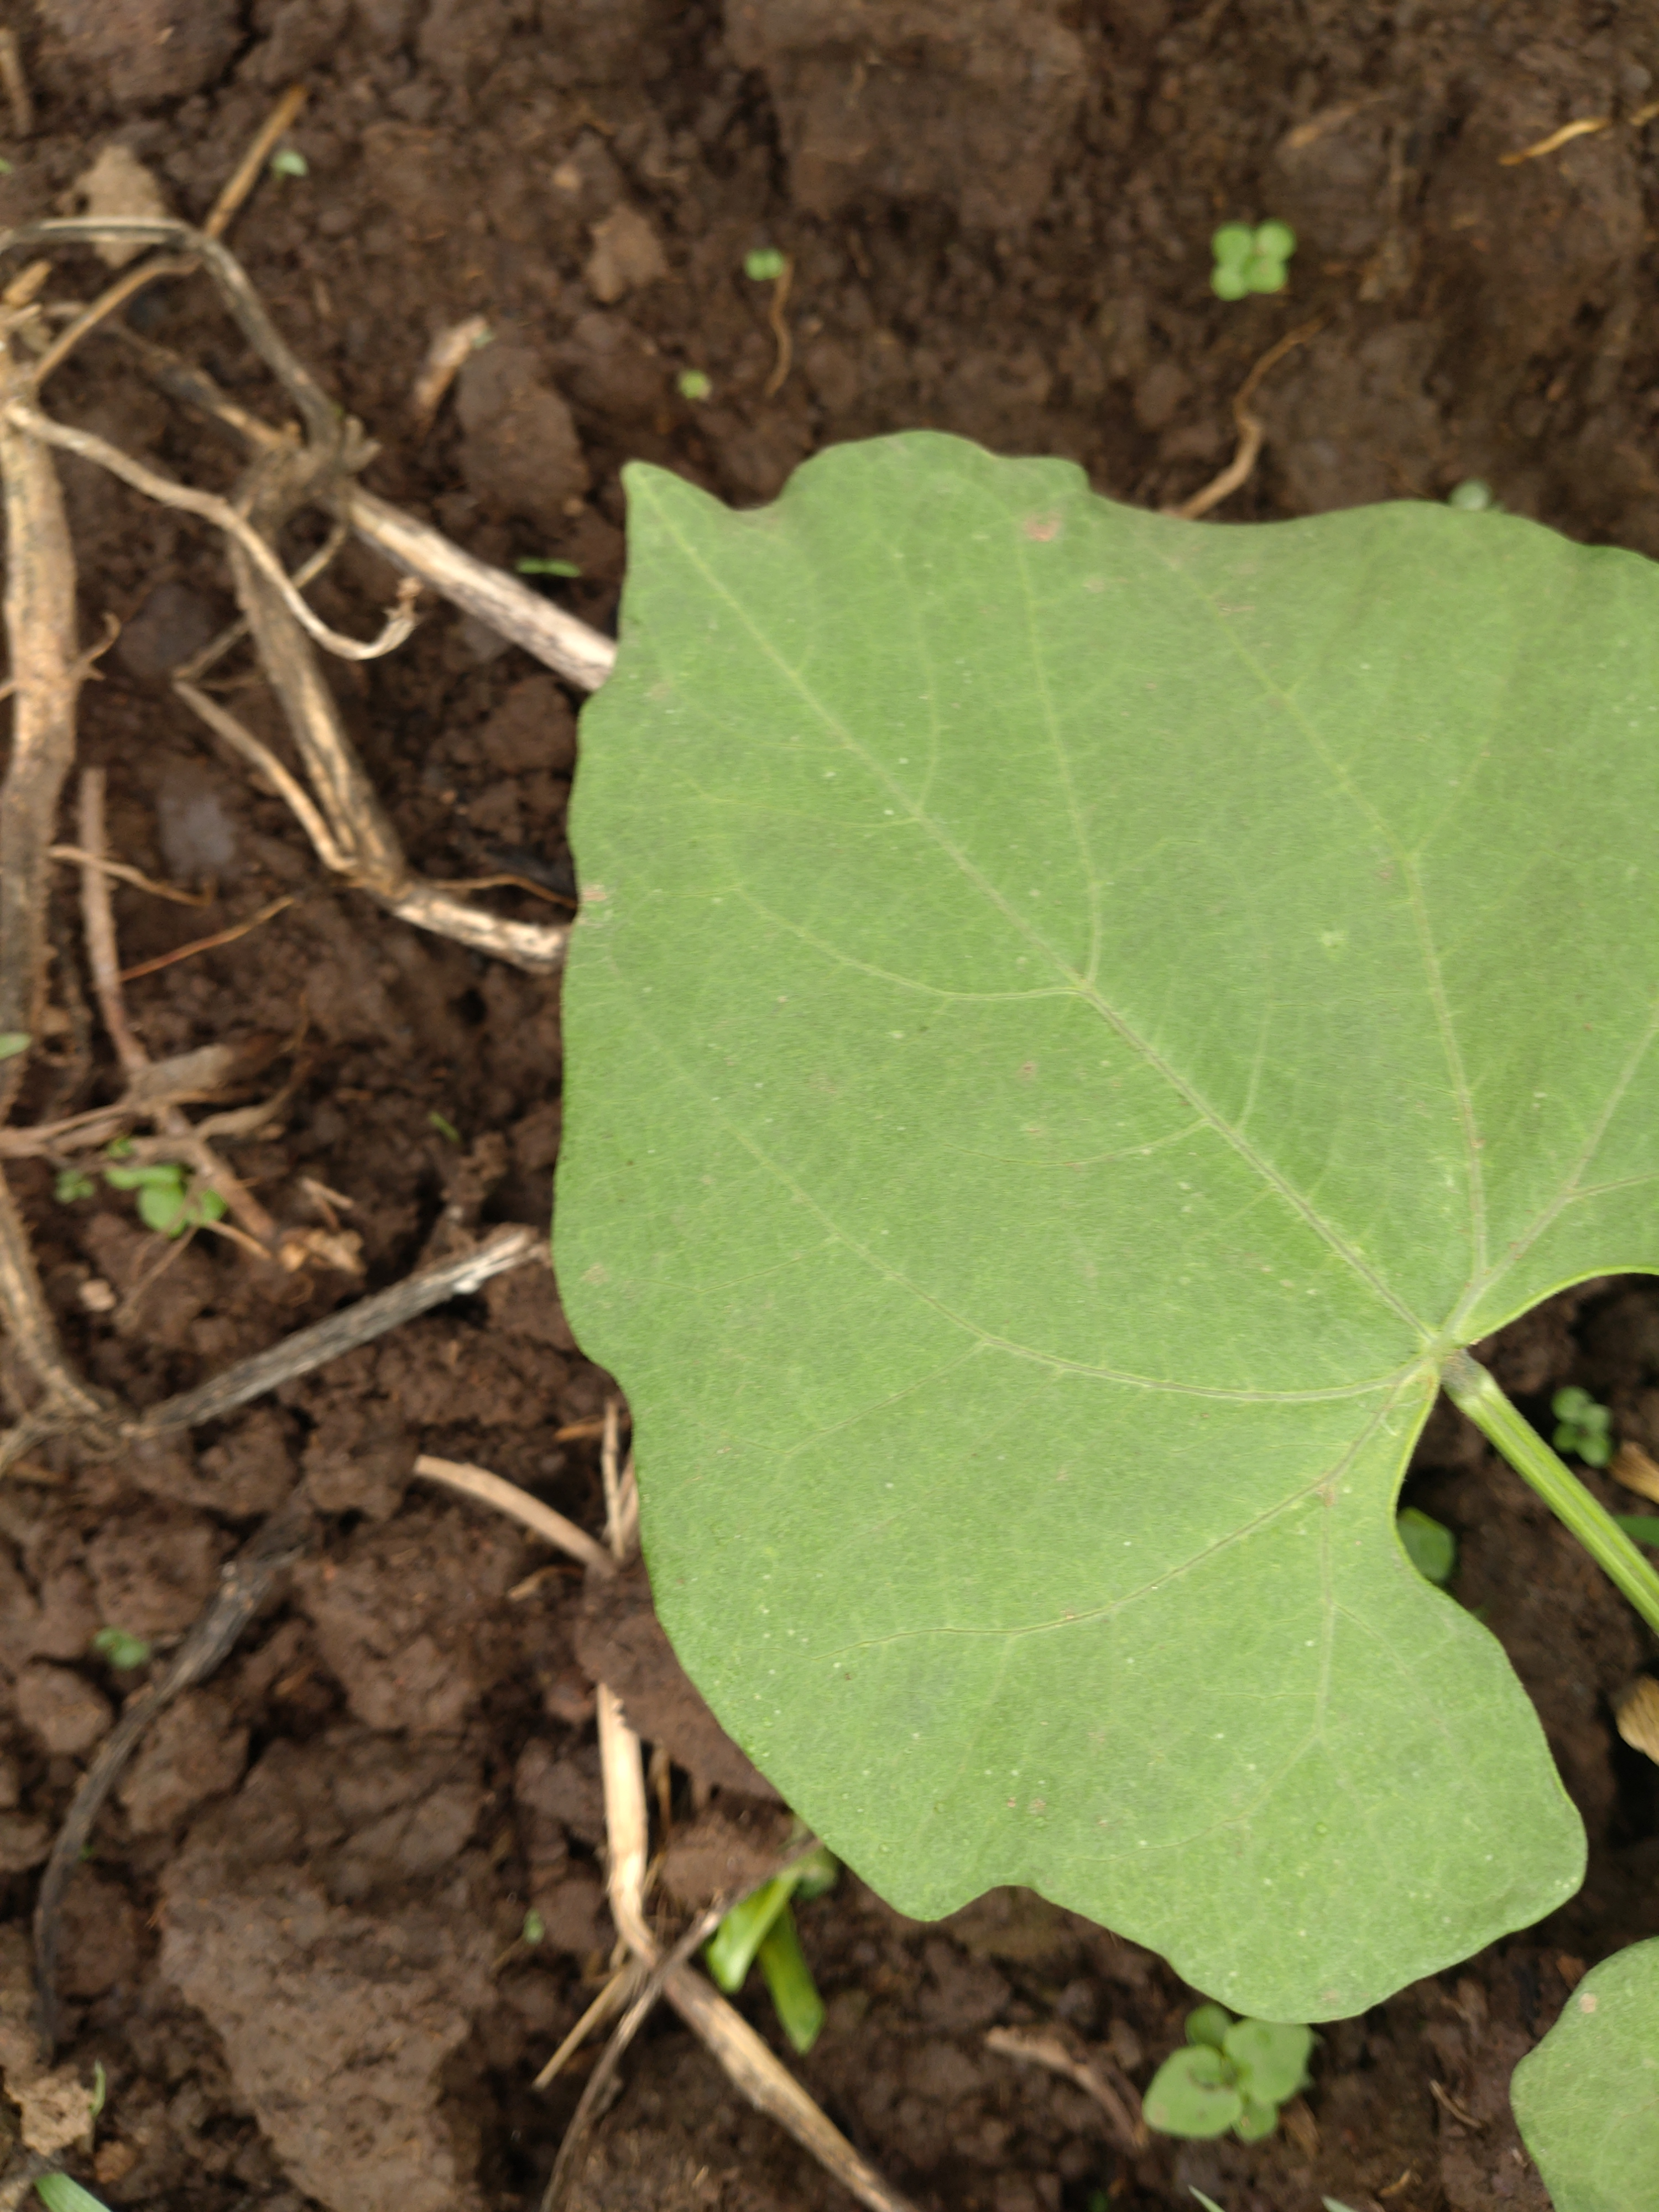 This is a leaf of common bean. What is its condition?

healthy
